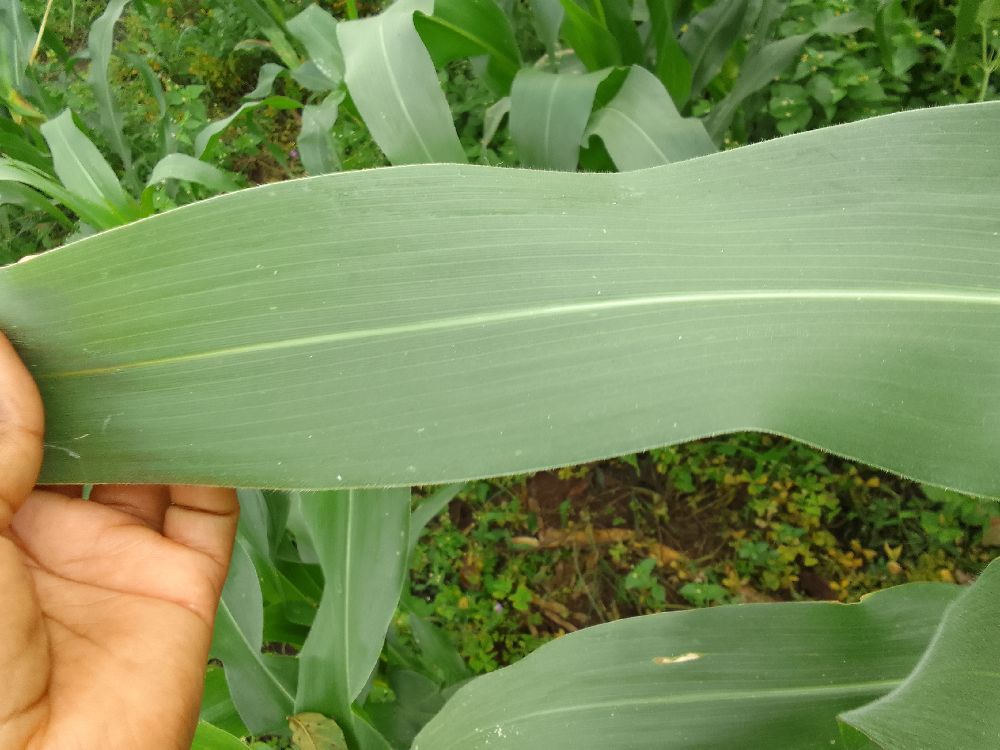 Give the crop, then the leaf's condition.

maize, healthy
